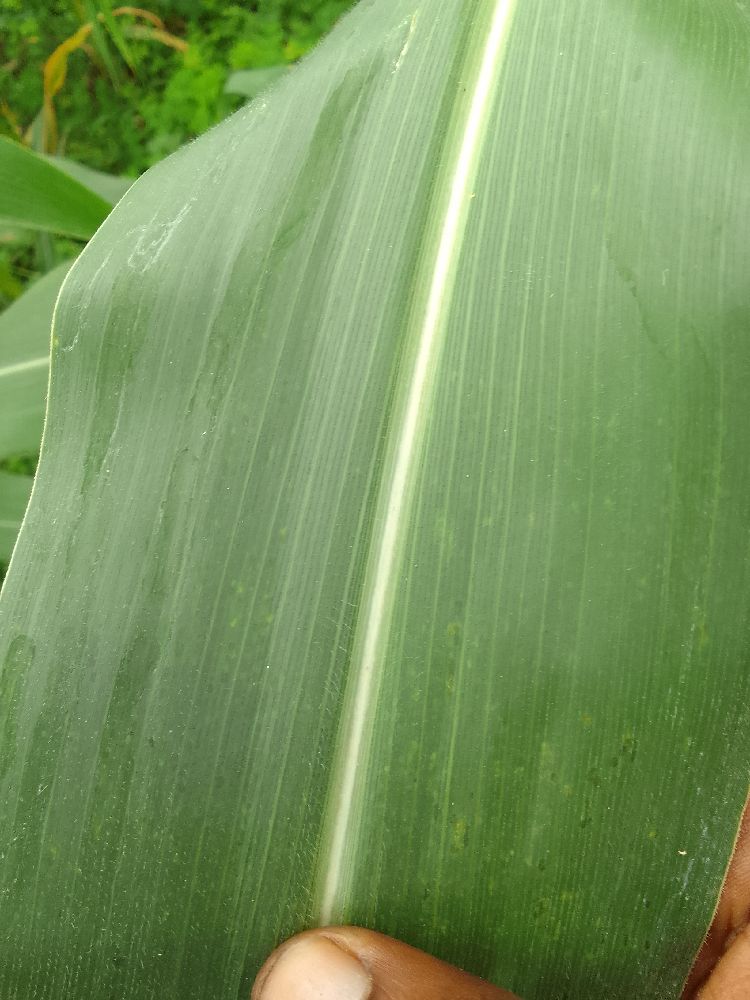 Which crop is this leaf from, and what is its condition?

maize, healthy
